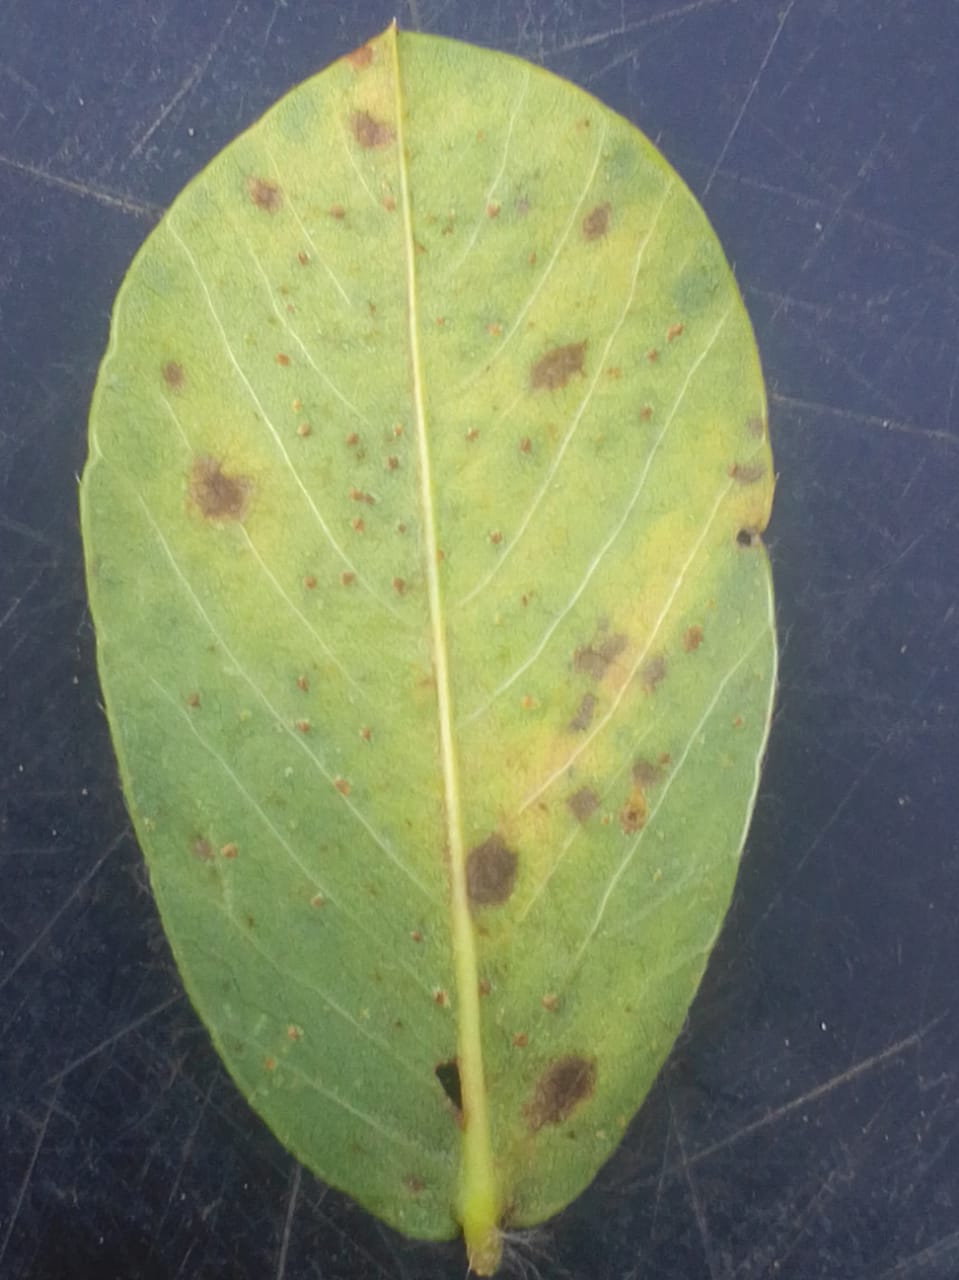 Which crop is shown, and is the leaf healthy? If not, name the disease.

peanut, nothapassalora personata
